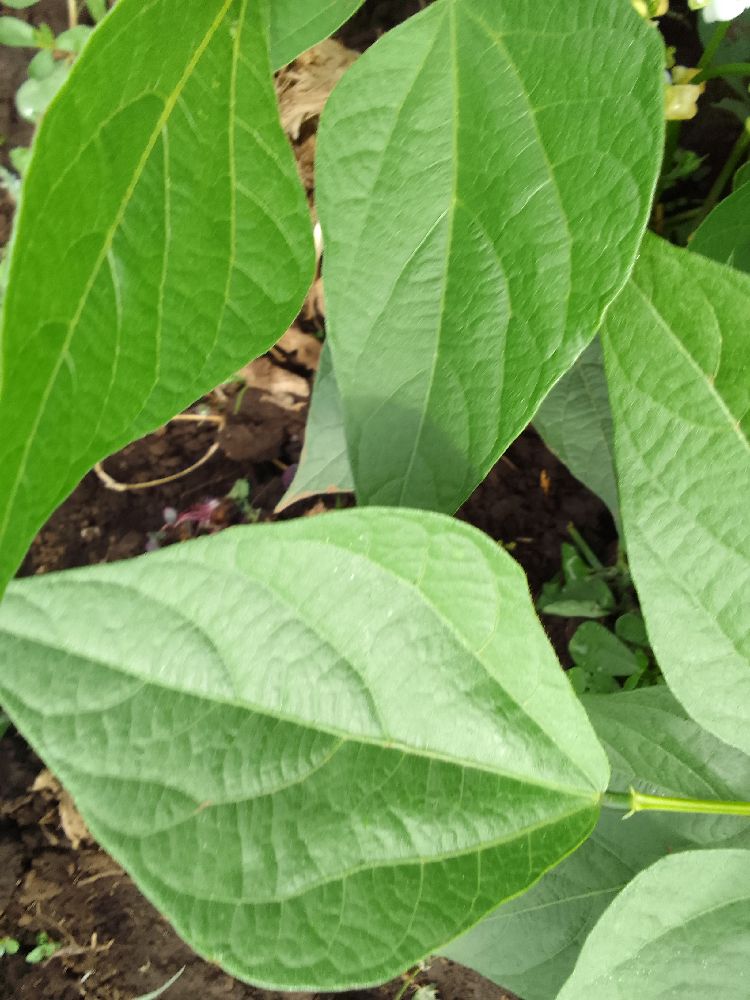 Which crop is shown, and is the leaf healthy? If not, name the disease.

common bean, healthy
